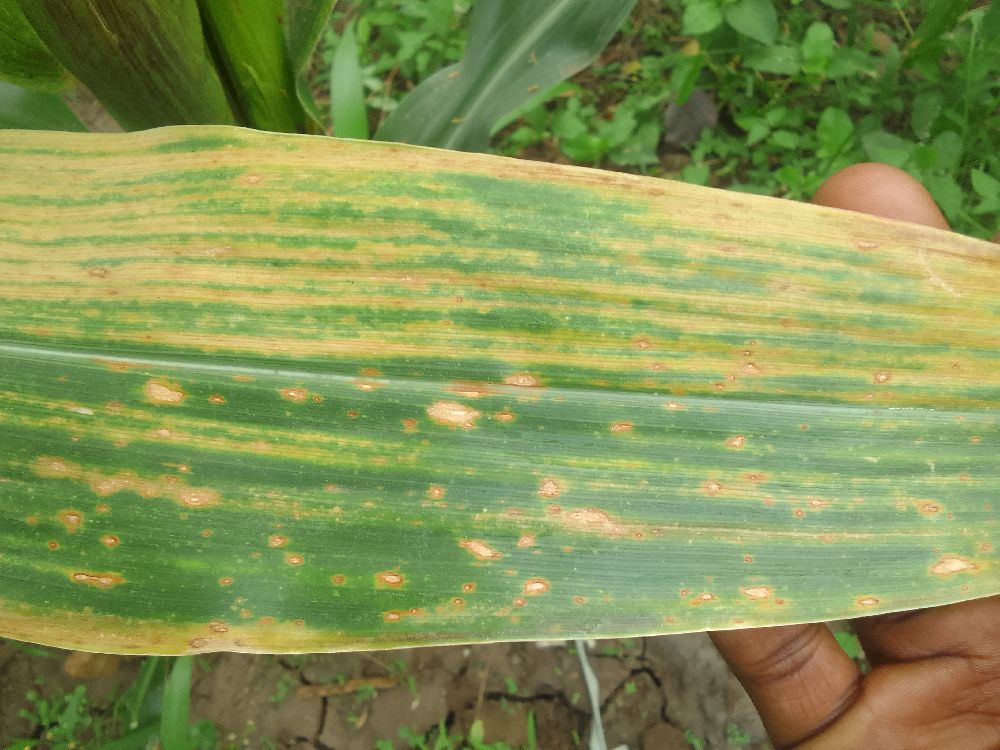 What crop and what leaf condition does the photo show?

maize, maize lethal necrosis
